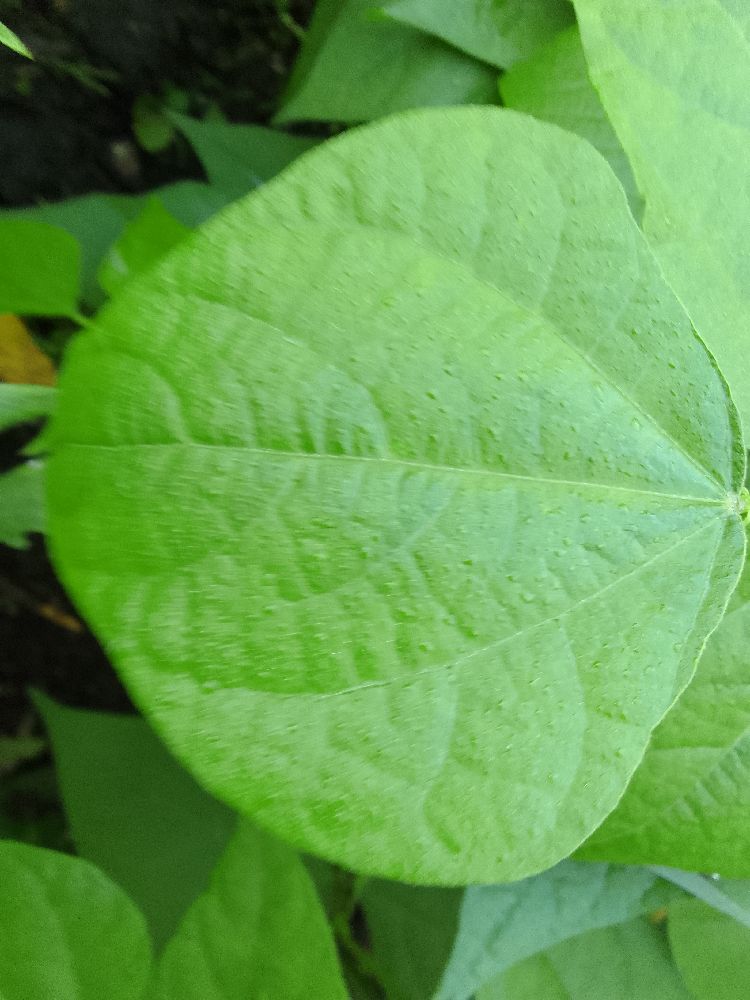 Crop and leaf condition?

common bean, healthy
